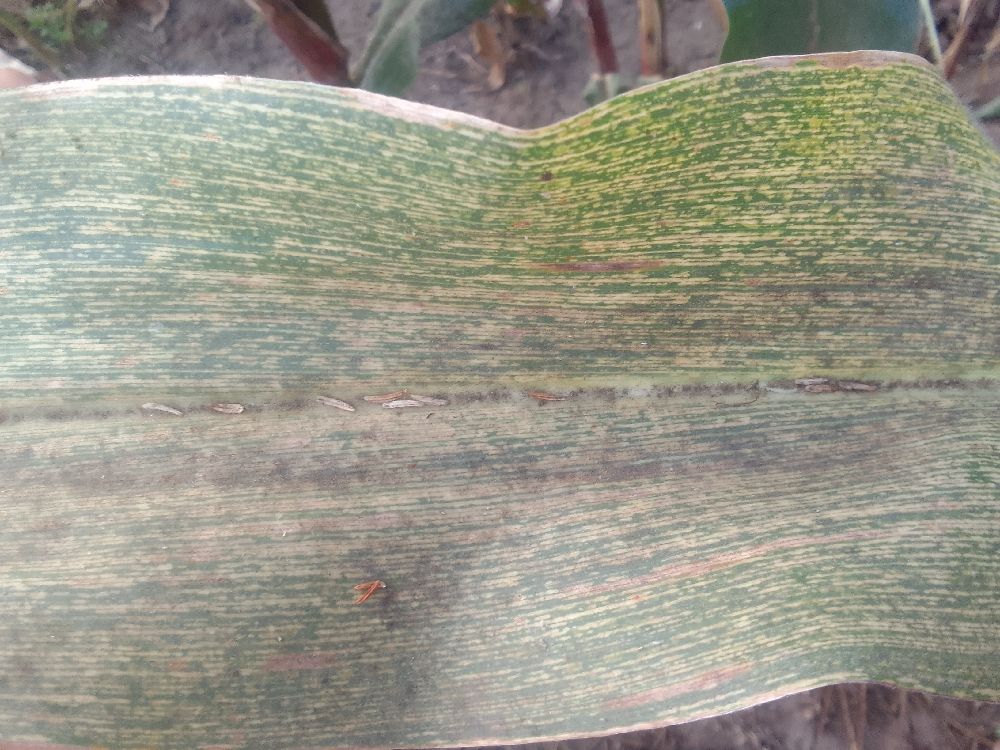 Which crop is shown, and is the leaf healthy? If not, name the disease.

maize, maize streak virus
